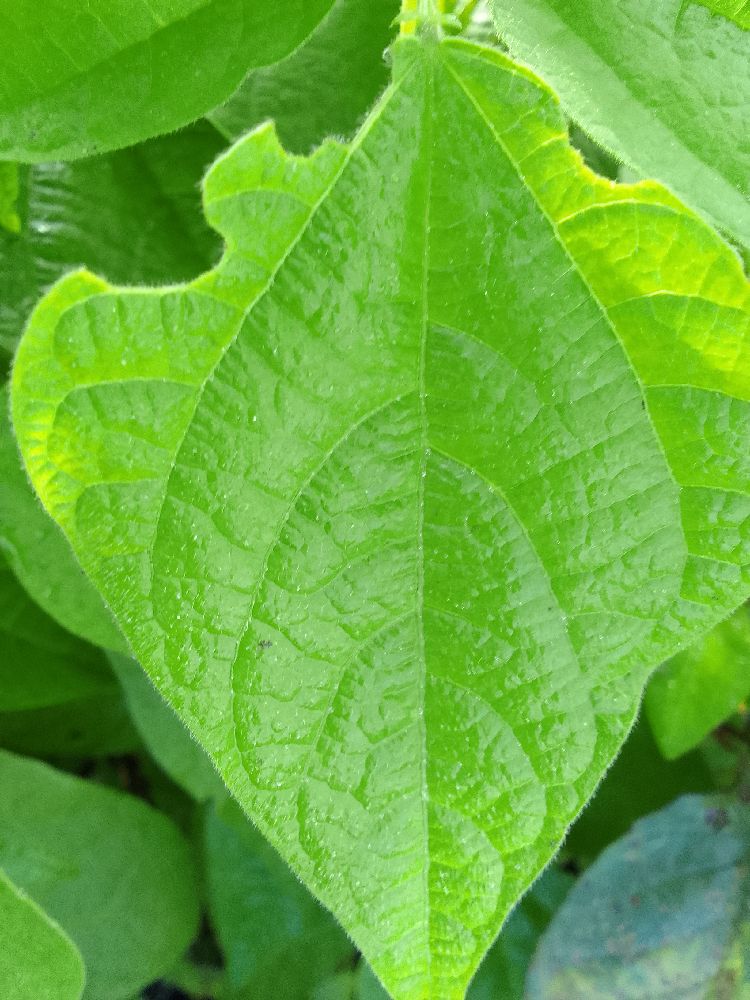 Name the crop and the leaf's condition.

common bean, healthy
